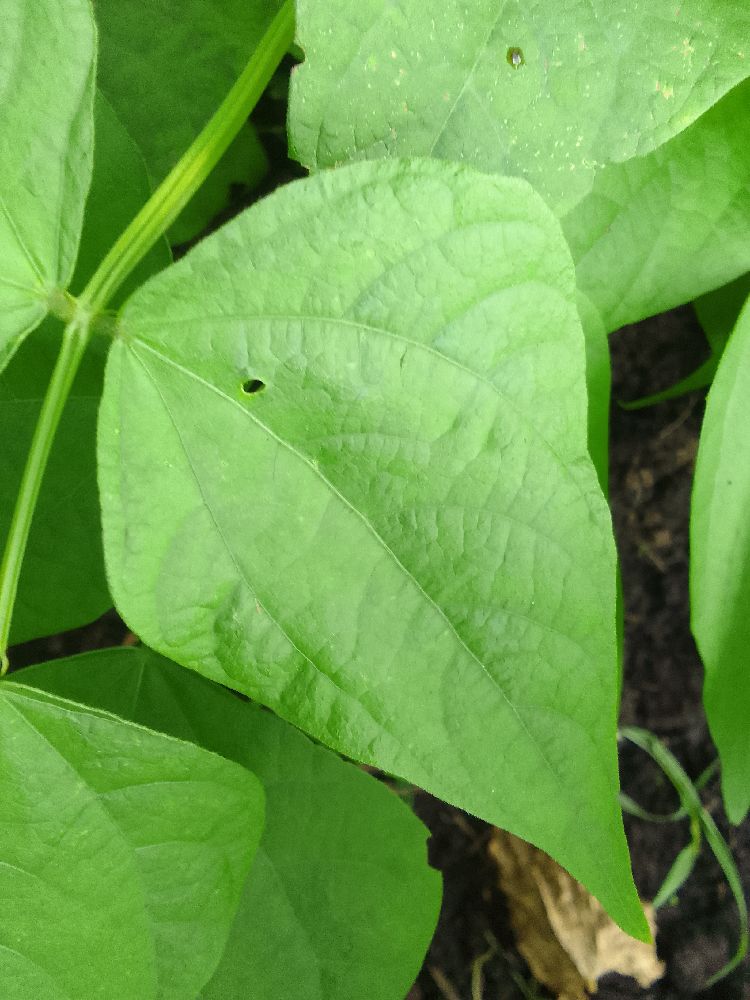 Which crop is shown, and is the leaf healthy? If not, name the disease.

common bean, healthy
